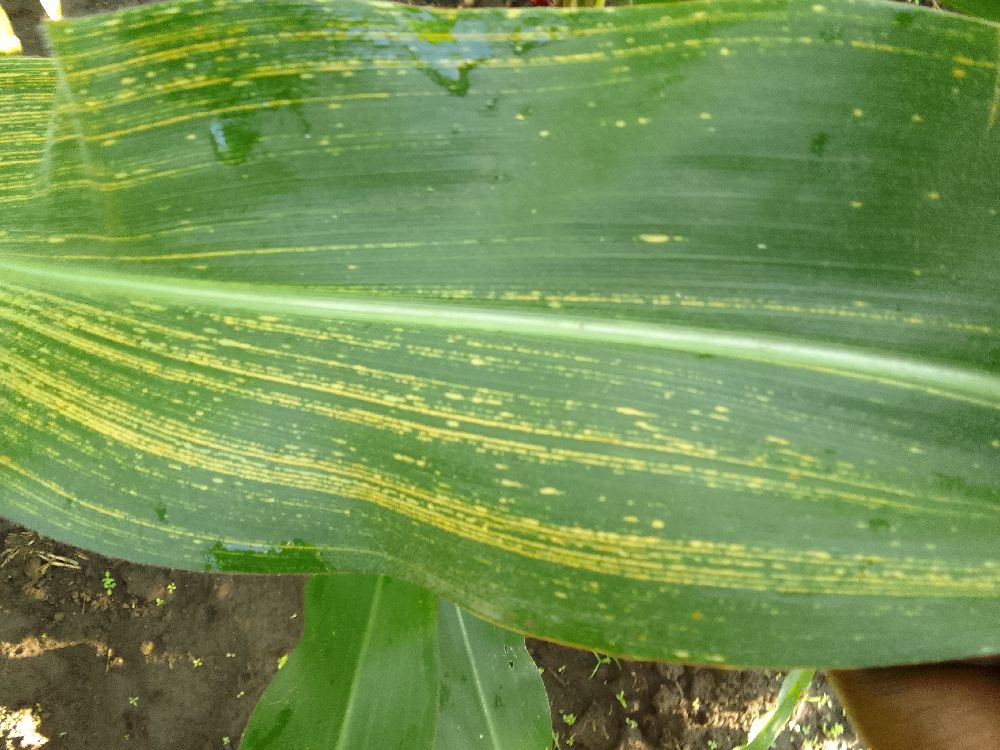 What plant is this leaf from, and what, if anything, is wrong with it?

maize, maize streak virus
